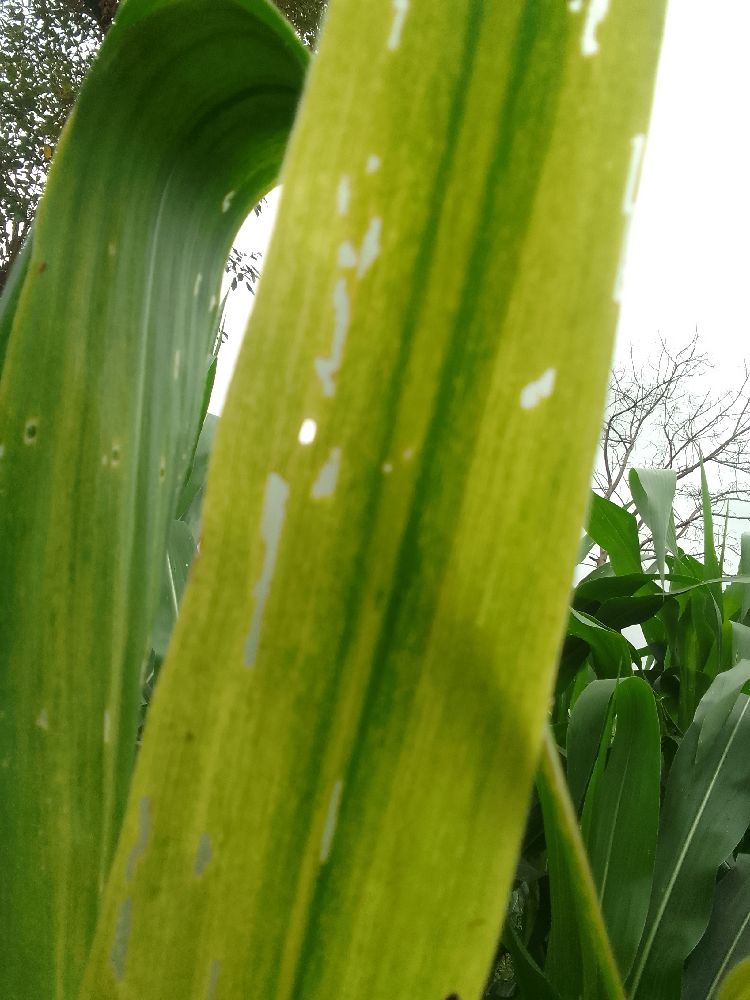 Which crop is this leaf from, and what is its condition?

maize, maize lethal necrosis
